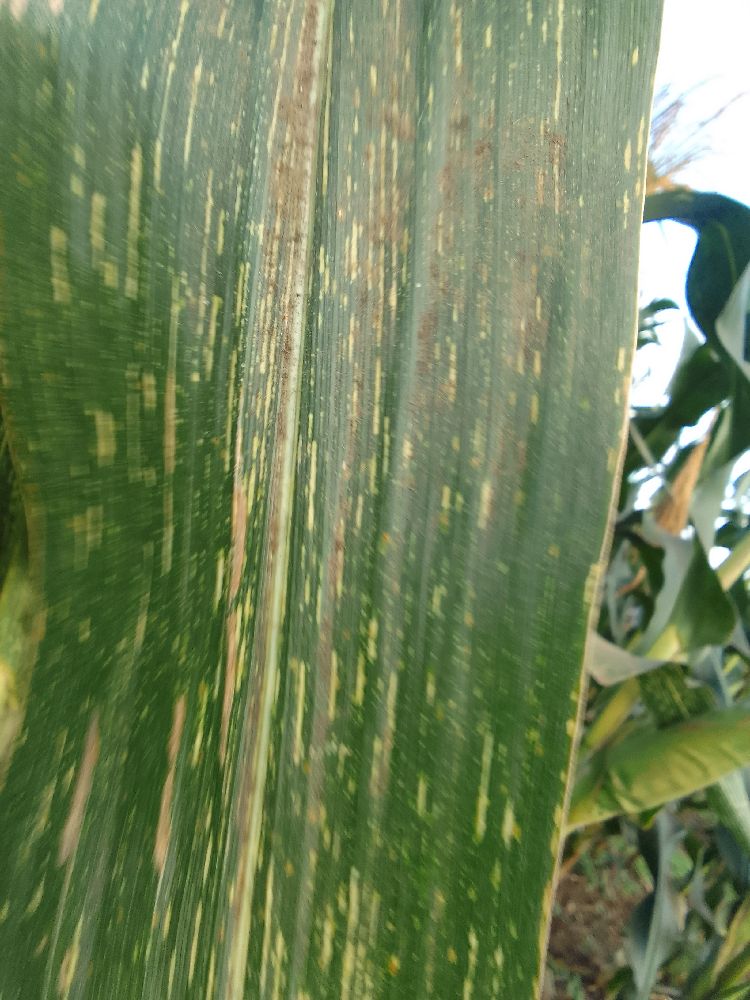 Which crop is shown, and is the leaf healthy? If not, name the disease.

maize, maize streak virus
